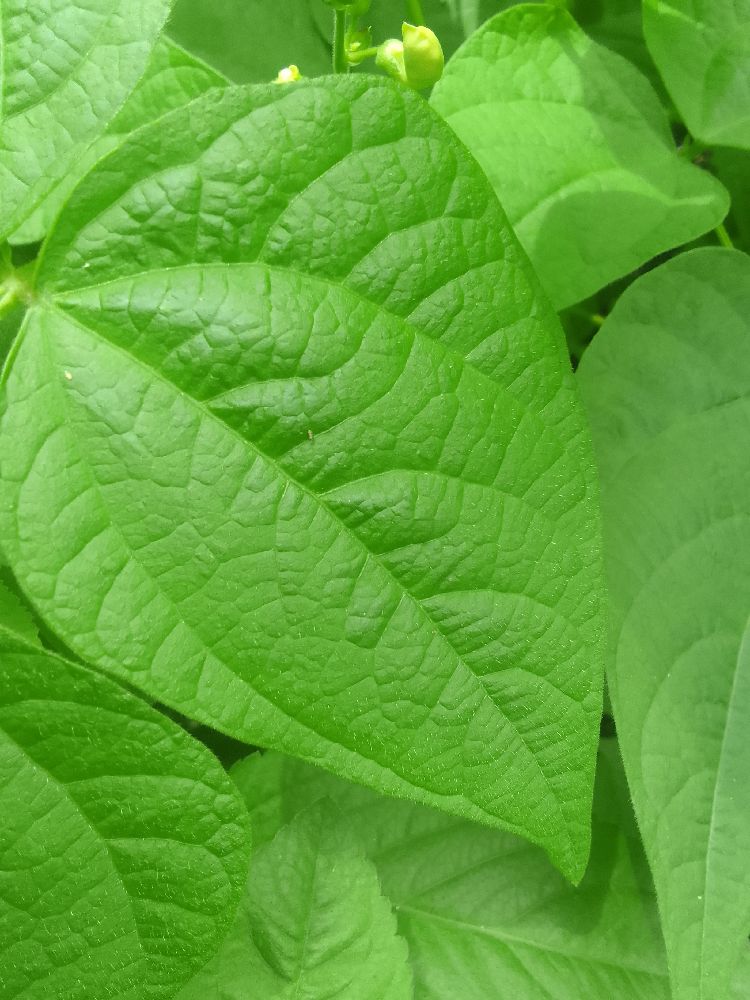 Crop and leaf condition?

common bean, healthy
